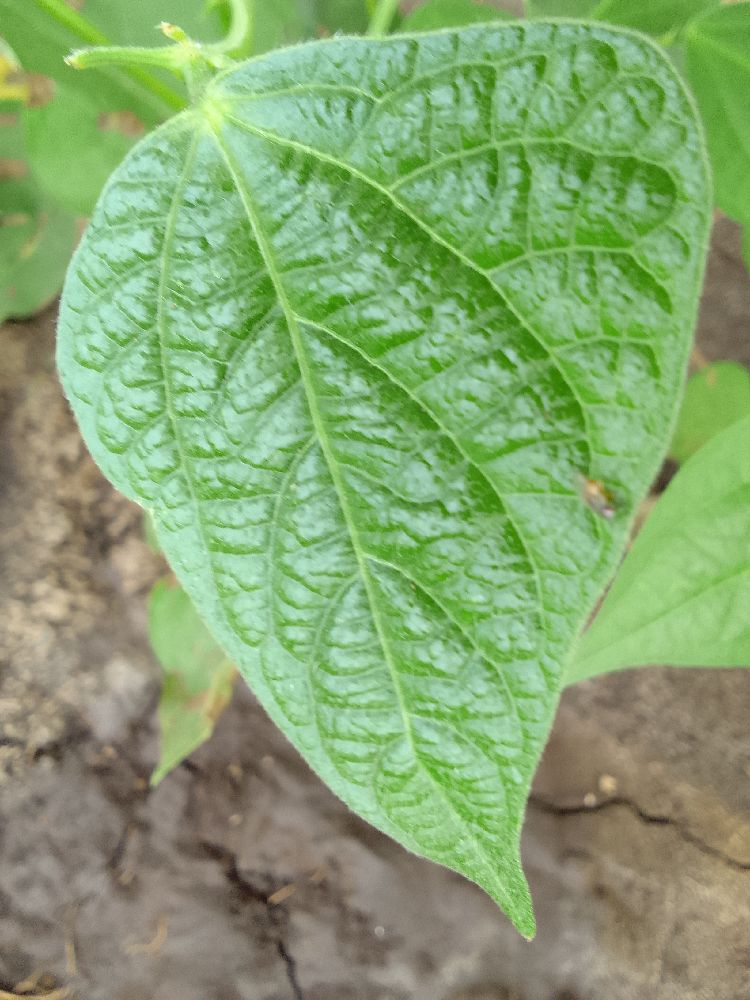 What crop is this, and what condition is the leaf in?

common bean, healthy
